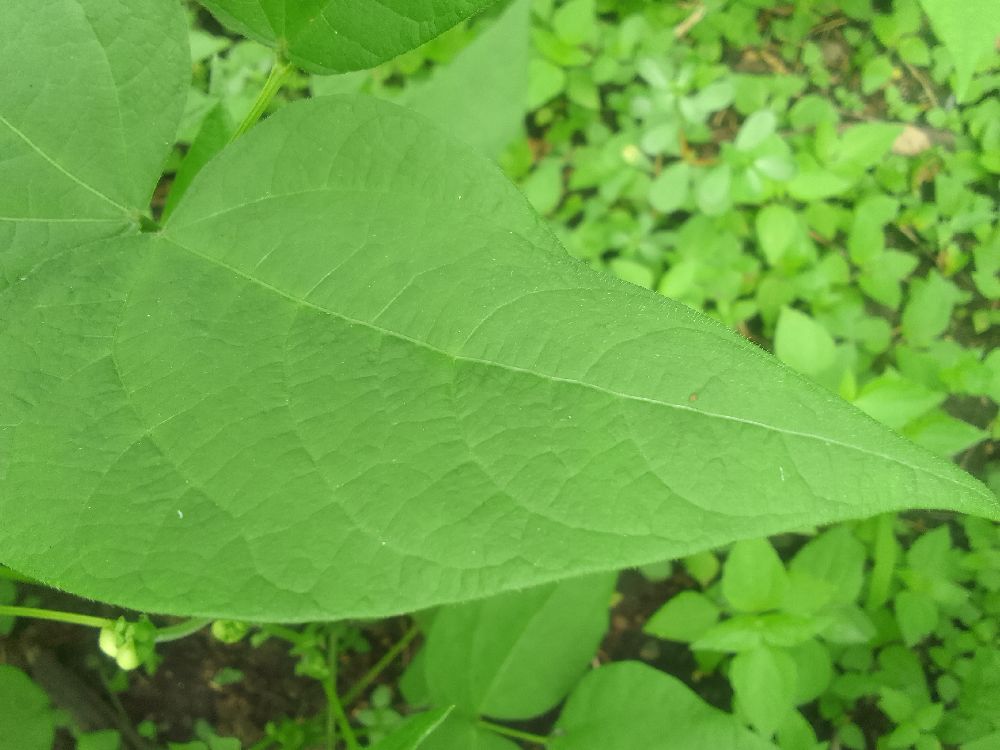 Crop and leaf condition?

common bean, healthy
